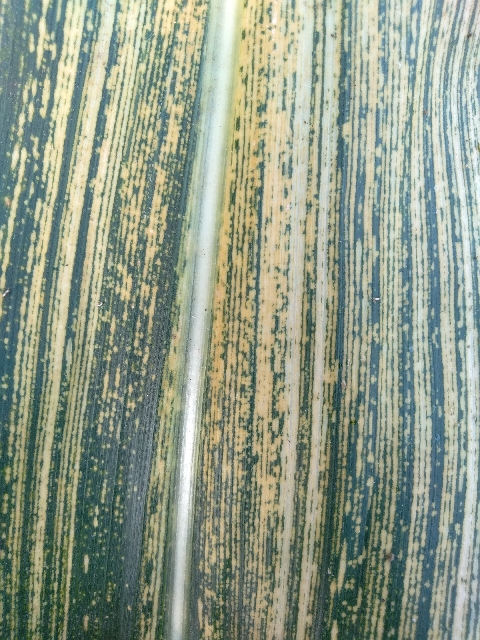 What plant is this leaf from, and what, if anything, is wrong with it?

maize, maize streak virus
